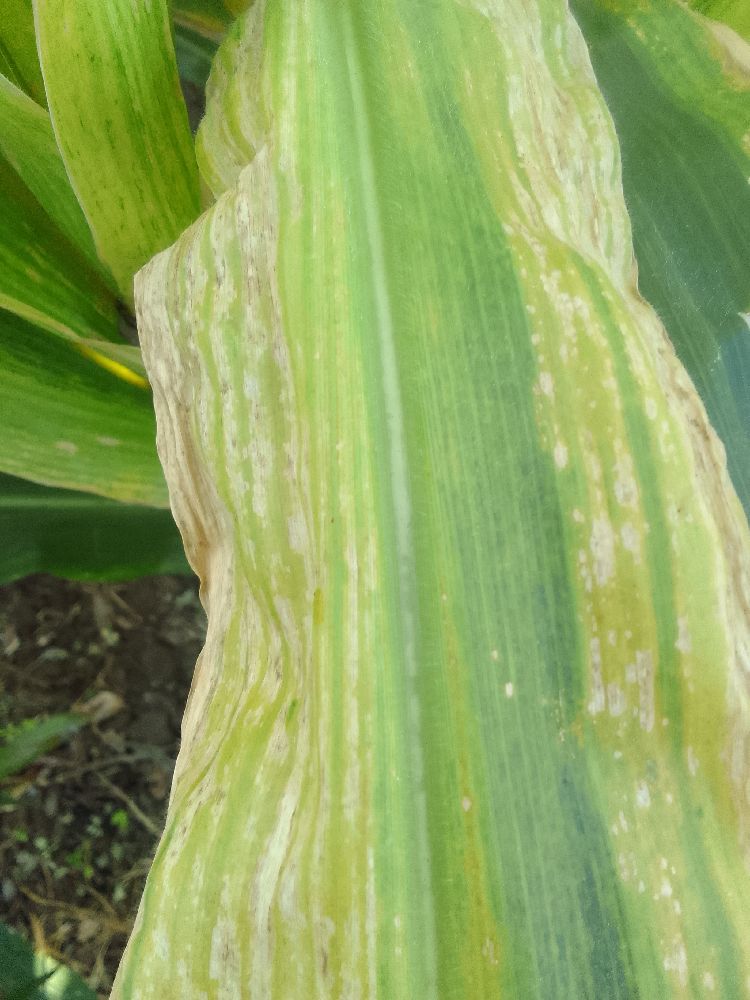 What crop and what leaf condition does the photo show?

maize, maize lethal necrosis
